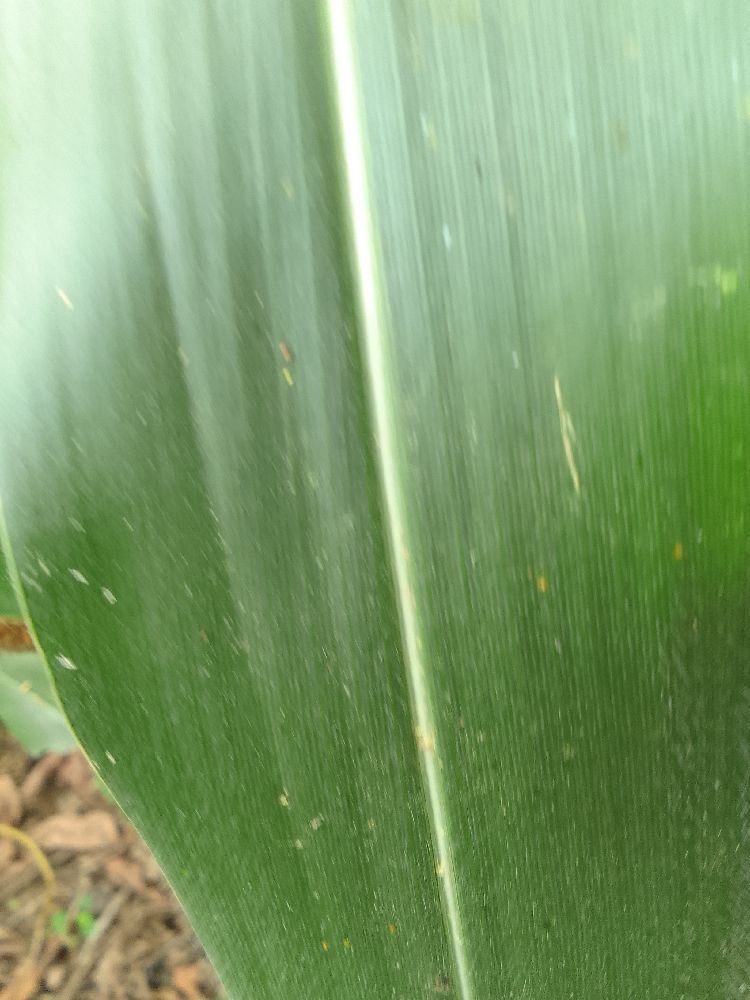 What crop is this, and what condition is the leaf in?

maize, healthy
